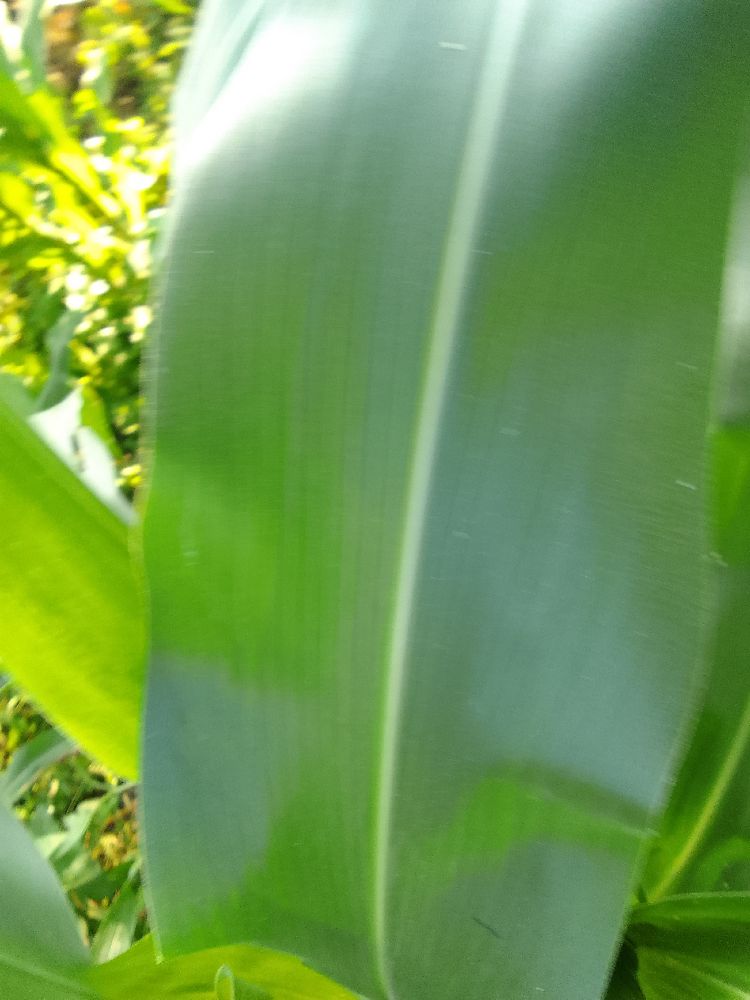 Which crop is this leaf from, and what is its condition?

maize, healthy
